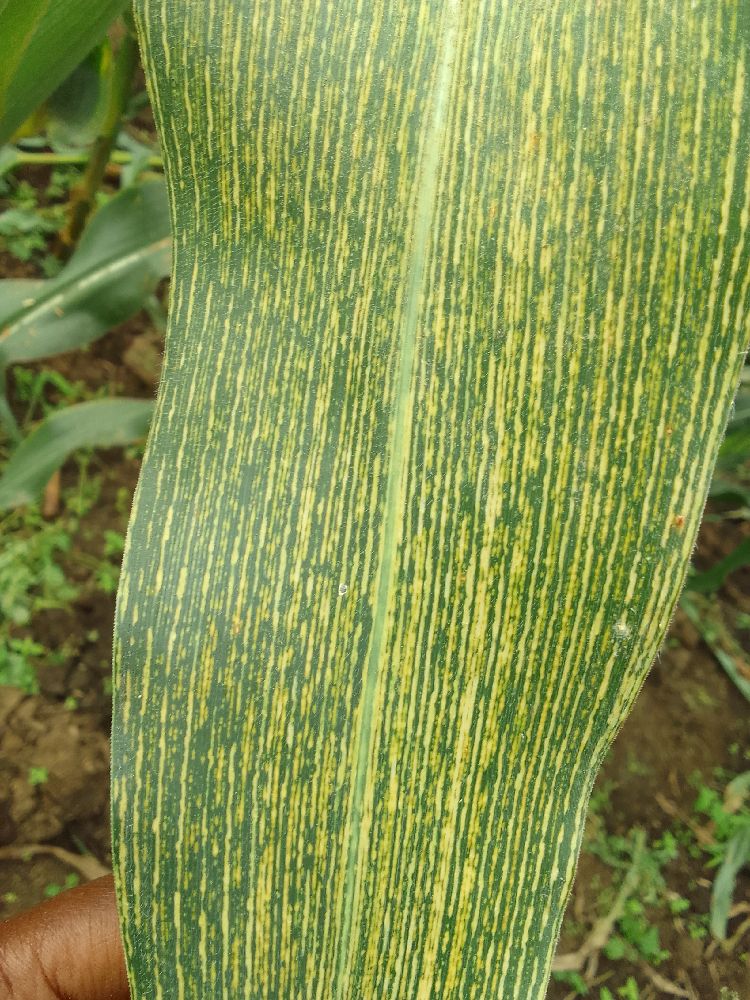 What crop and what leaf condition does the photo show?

maize, maize streak virus
